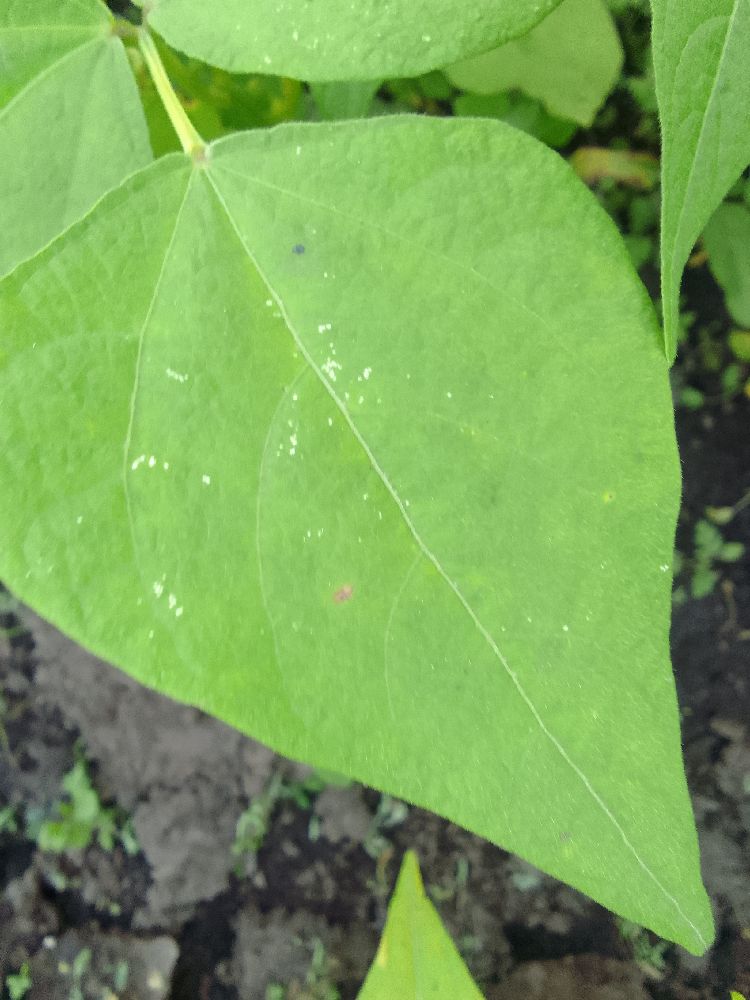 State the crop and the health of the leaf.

common bean, healthy
